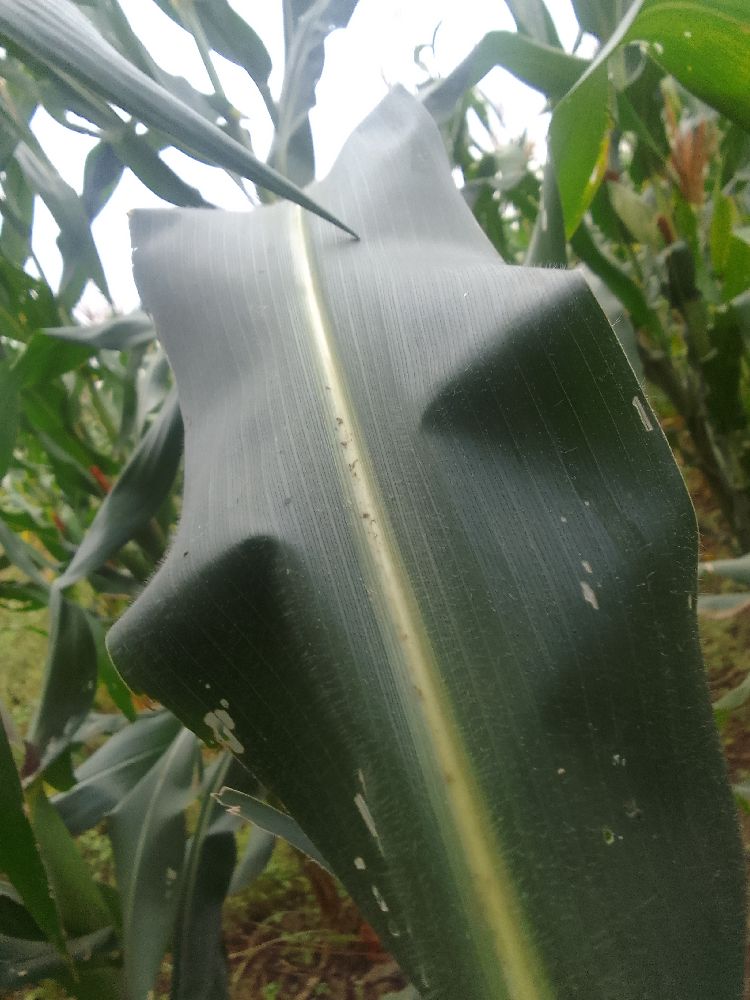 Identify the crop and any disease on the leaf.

maize, healthy
